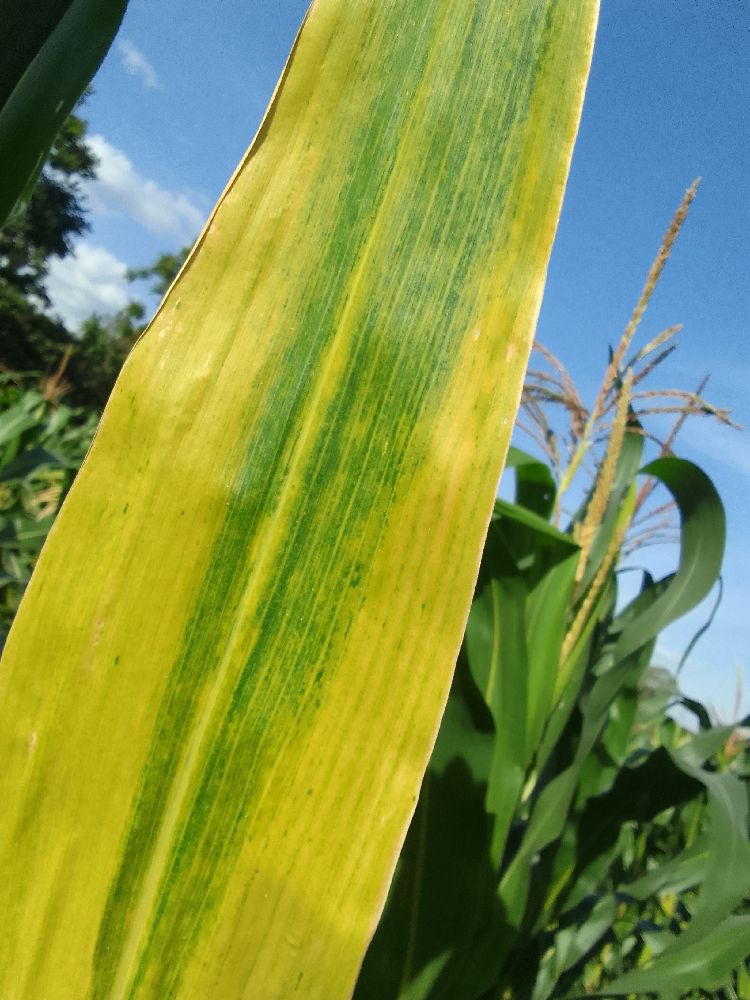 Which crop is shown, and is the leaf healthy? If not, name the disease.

maize, maize lethal necrosis
